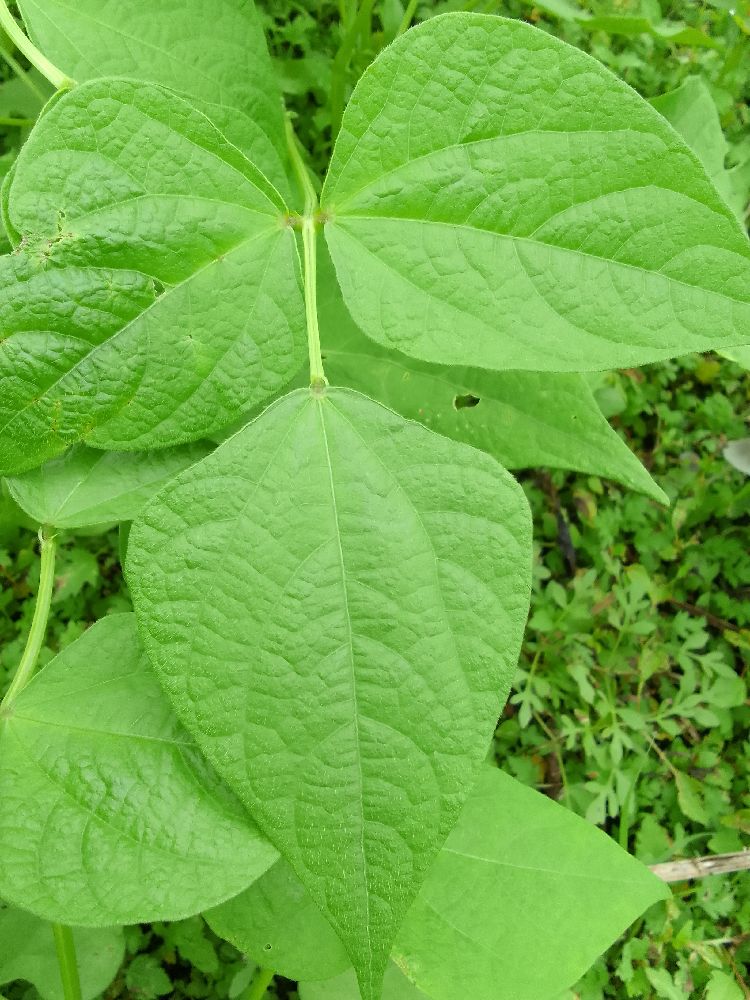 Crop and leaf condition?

common bean, healthy
